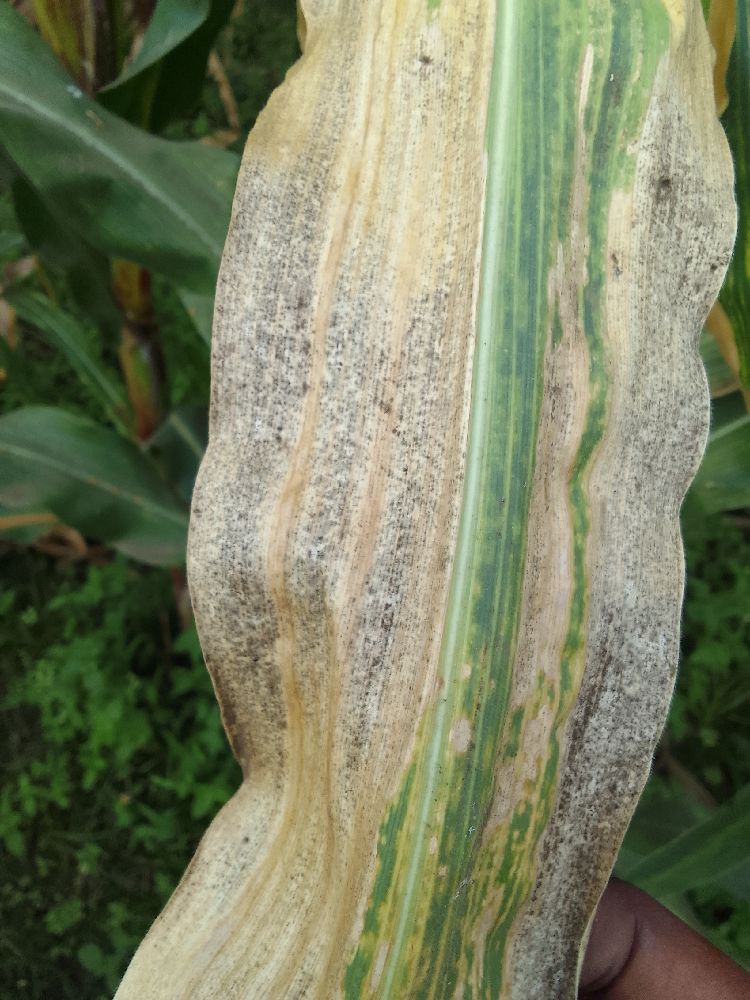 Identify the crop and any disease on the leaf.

maize, maize lethal necrosis
